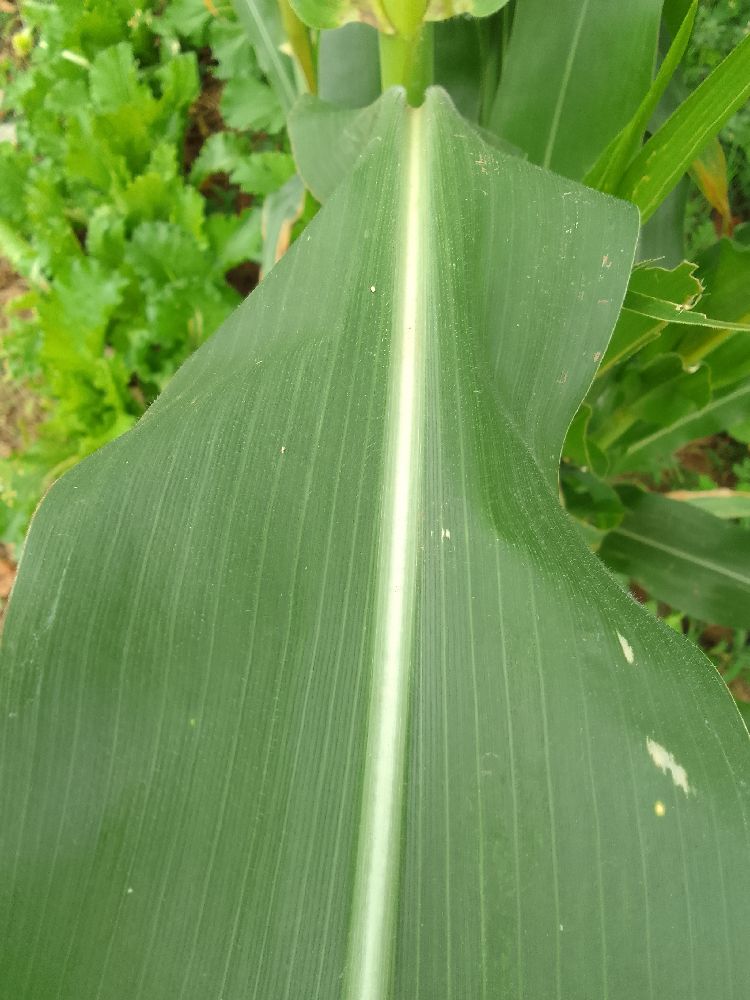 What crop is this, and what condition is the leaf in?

maize, healthy
